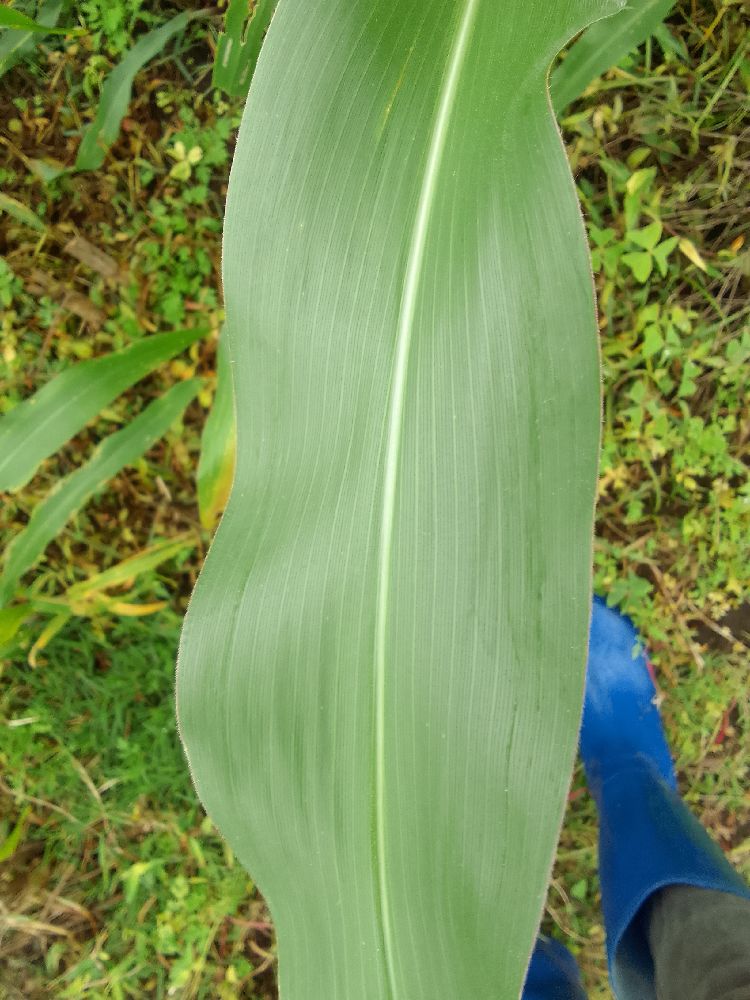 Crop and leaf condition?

maize, healthy
